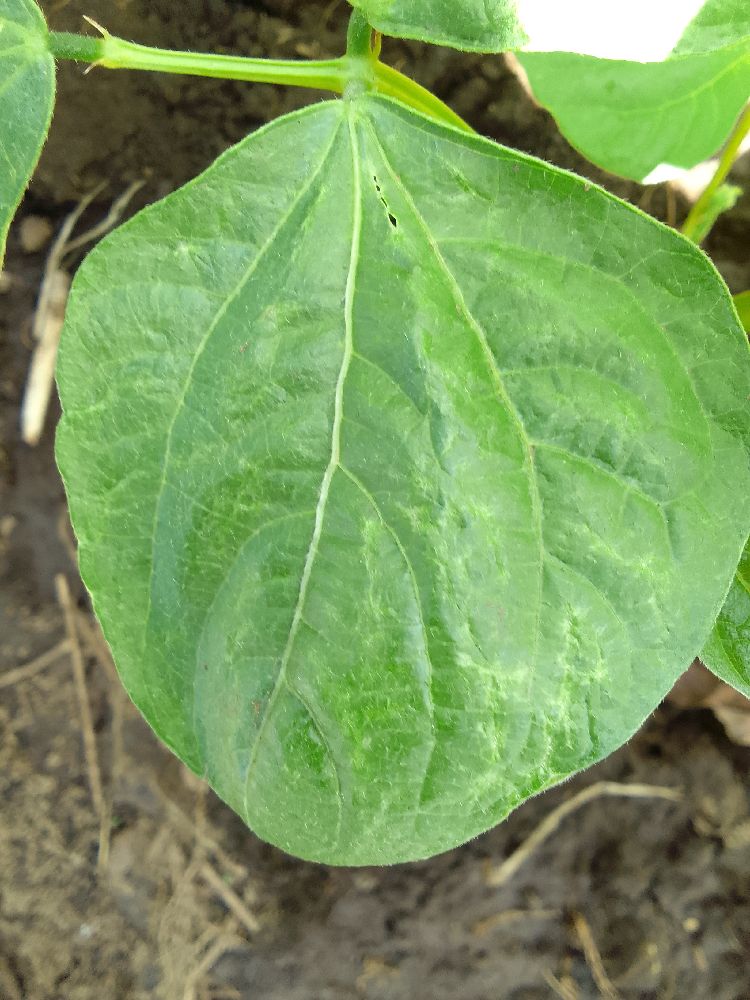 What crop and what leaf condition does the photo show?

common bean, healthy
